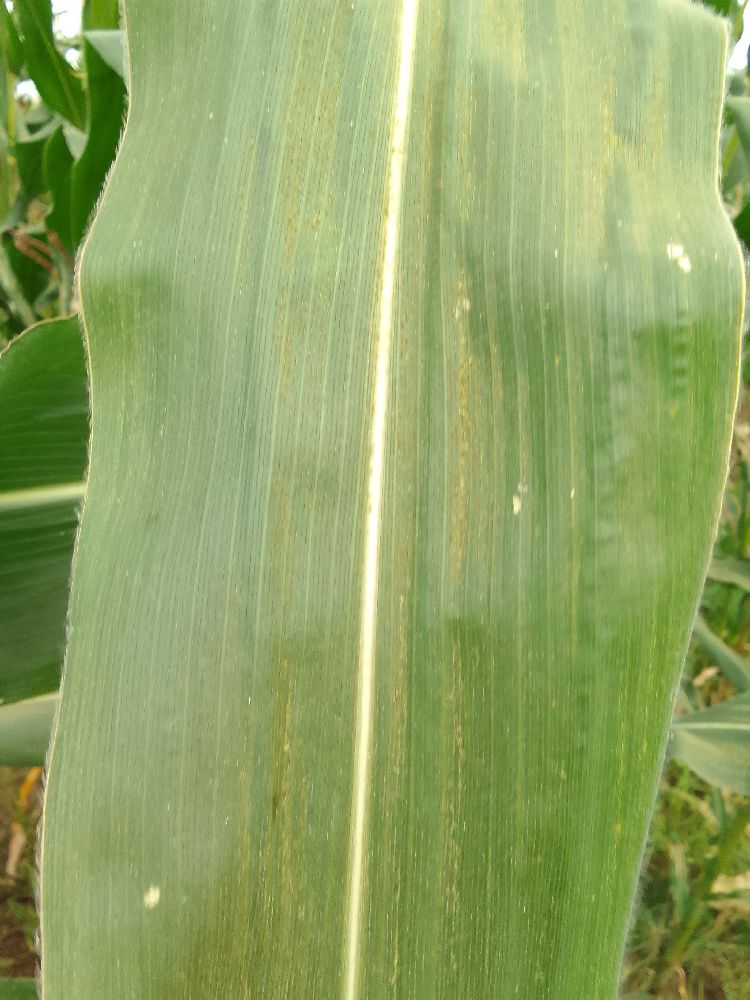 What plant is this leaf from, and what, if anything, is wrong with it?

maize, healthy
